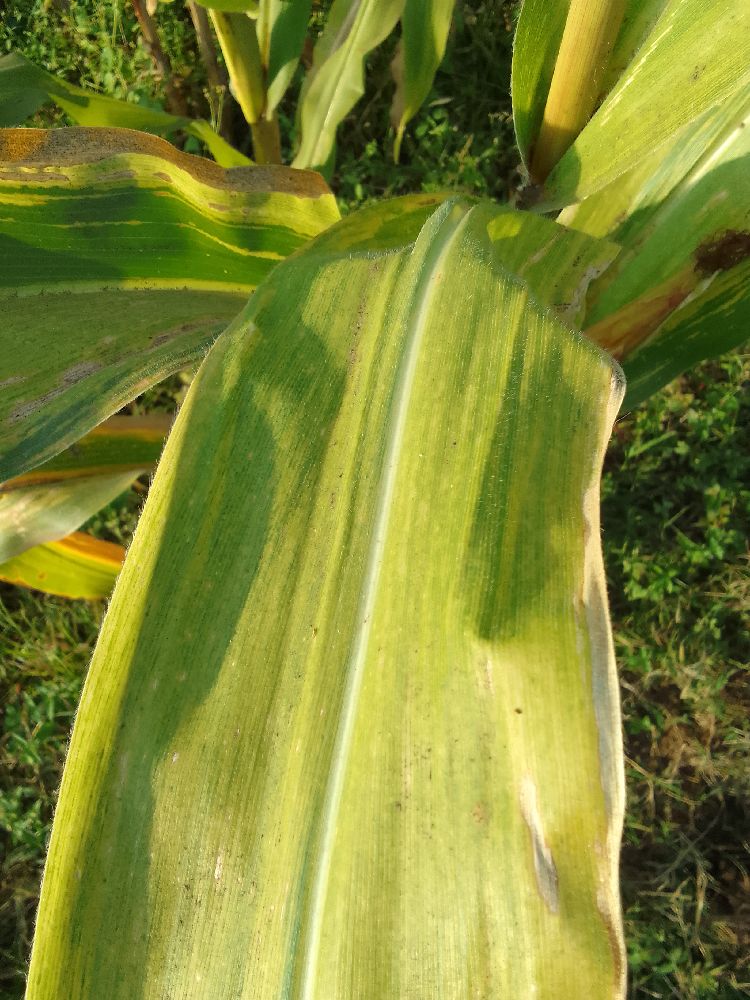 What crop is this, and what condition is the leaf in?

maize, maize lethal necrosis
